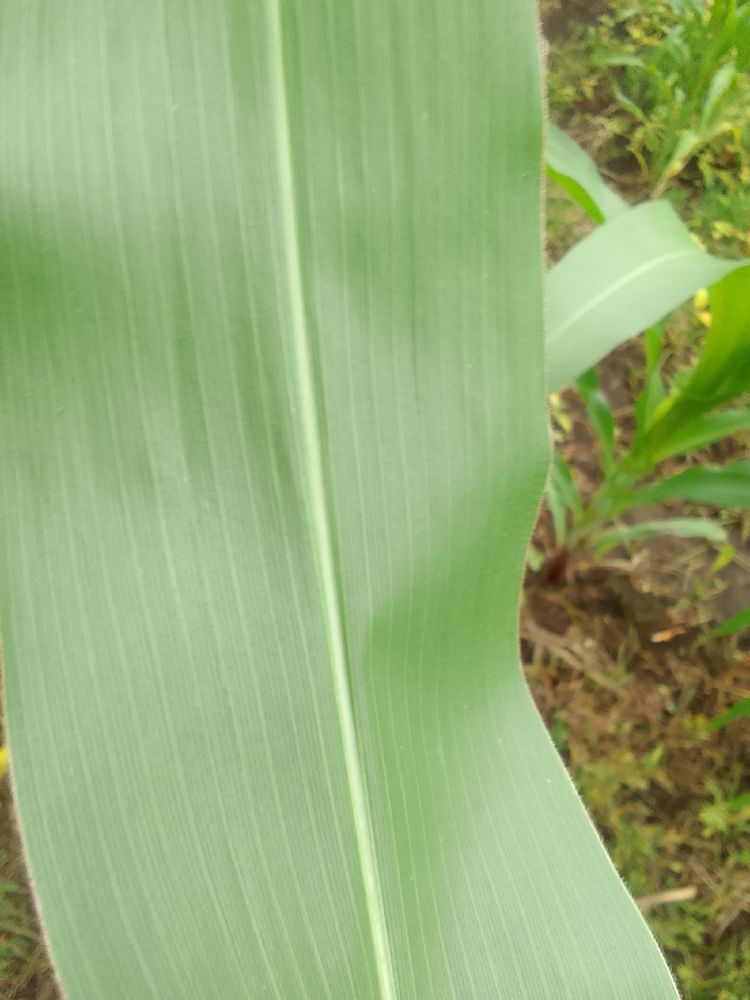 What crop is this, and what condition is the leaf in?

maize, healthy
